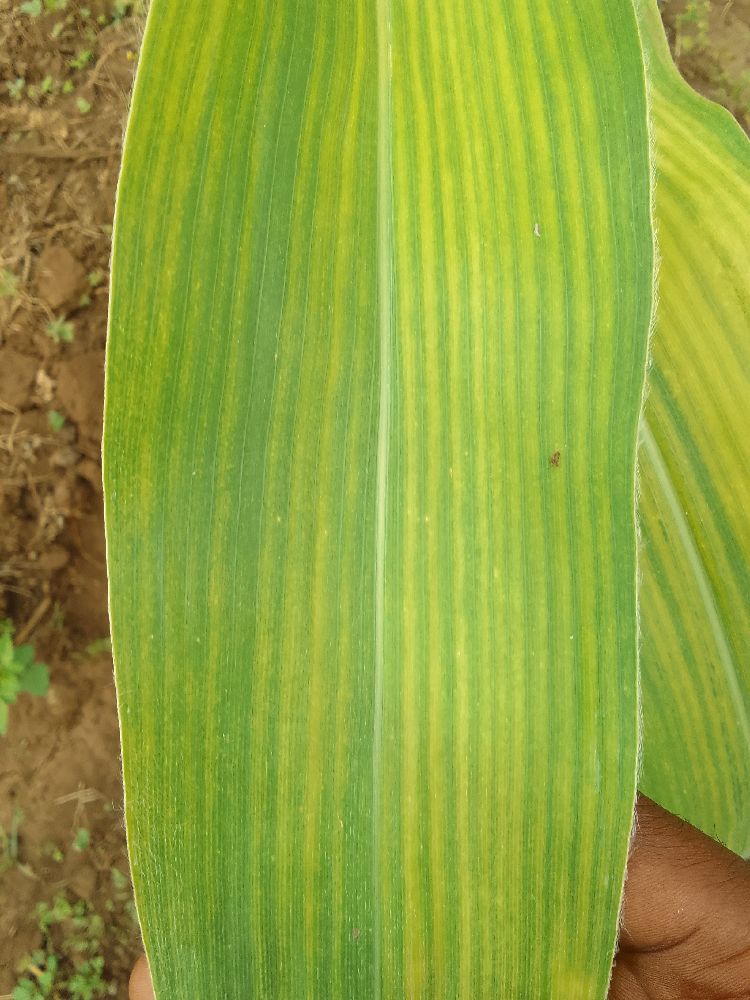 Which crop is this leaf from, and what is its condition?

maize, maize lethal necrosis
